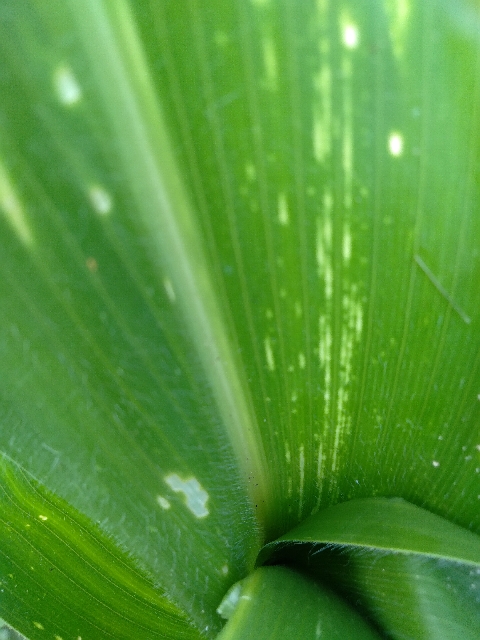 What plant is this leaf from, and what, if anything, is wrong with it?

maize, maize streak virus
